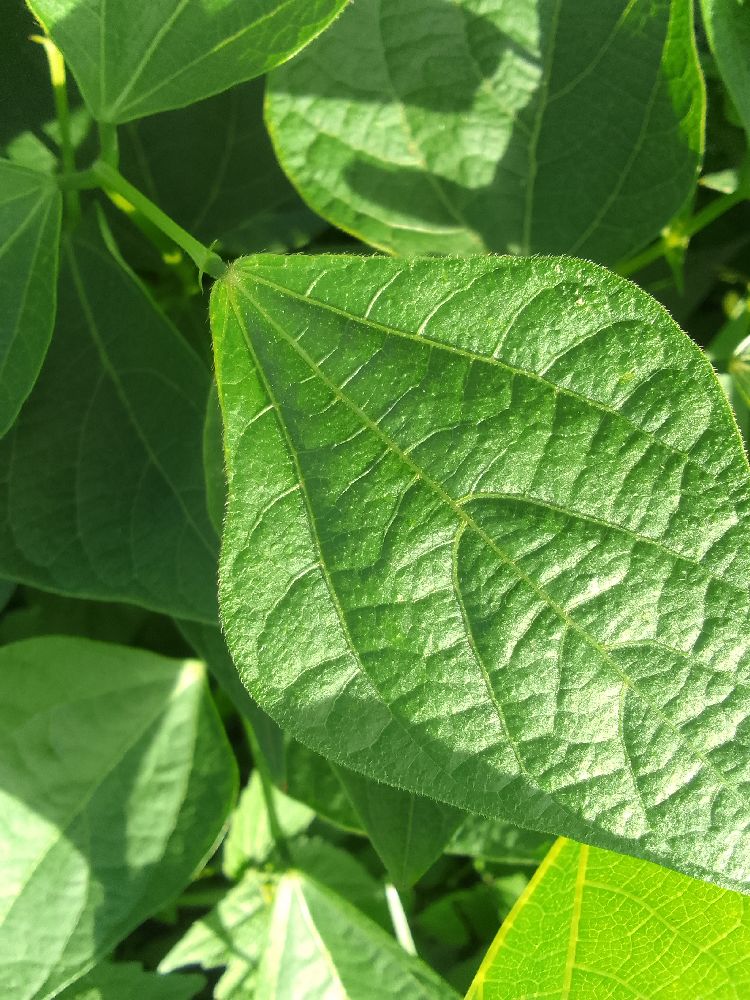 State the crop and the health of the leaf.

common bean, healthy
